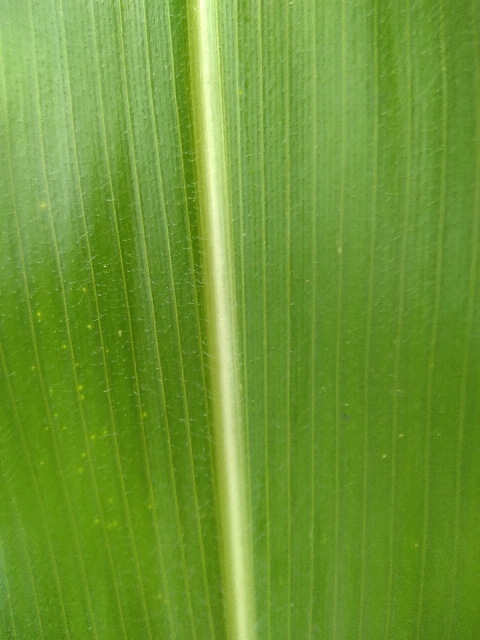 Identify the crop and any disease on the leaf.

maize, healthy
